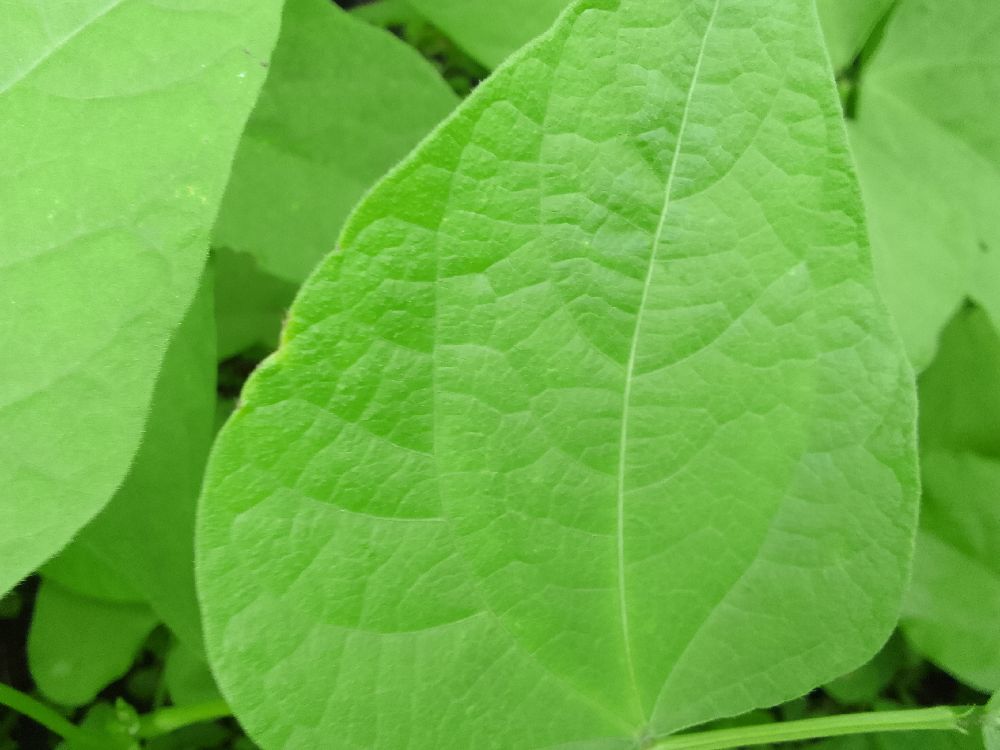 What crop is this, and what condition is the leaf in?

common bean, healthy
